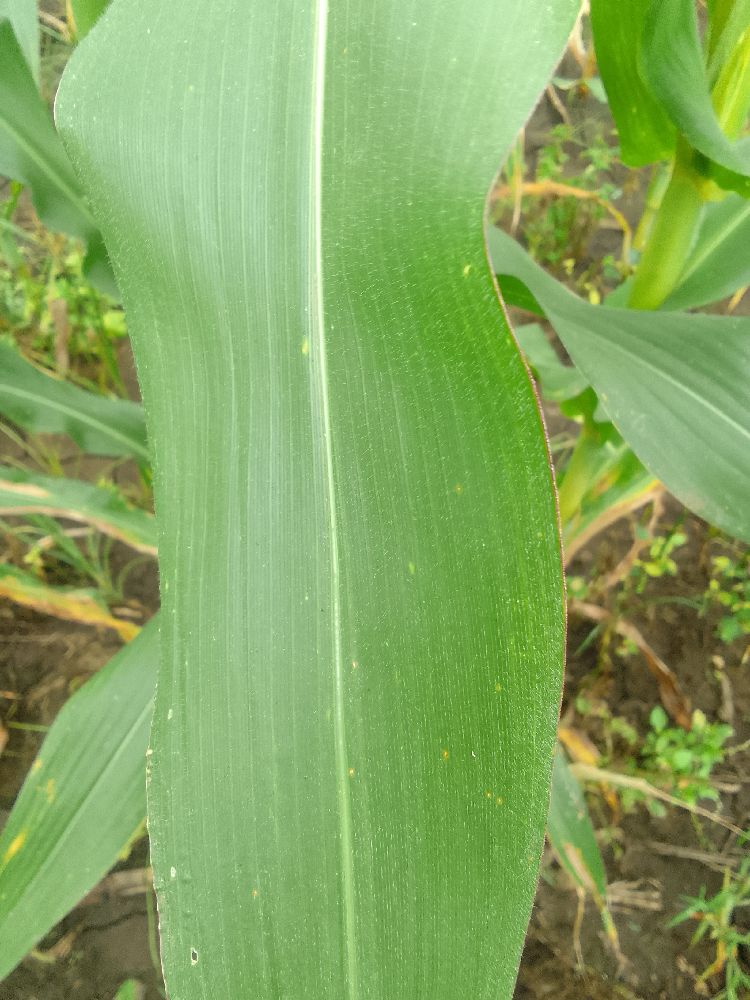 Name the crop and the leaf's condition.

maize, healthy
